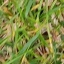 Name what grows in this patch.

grass
